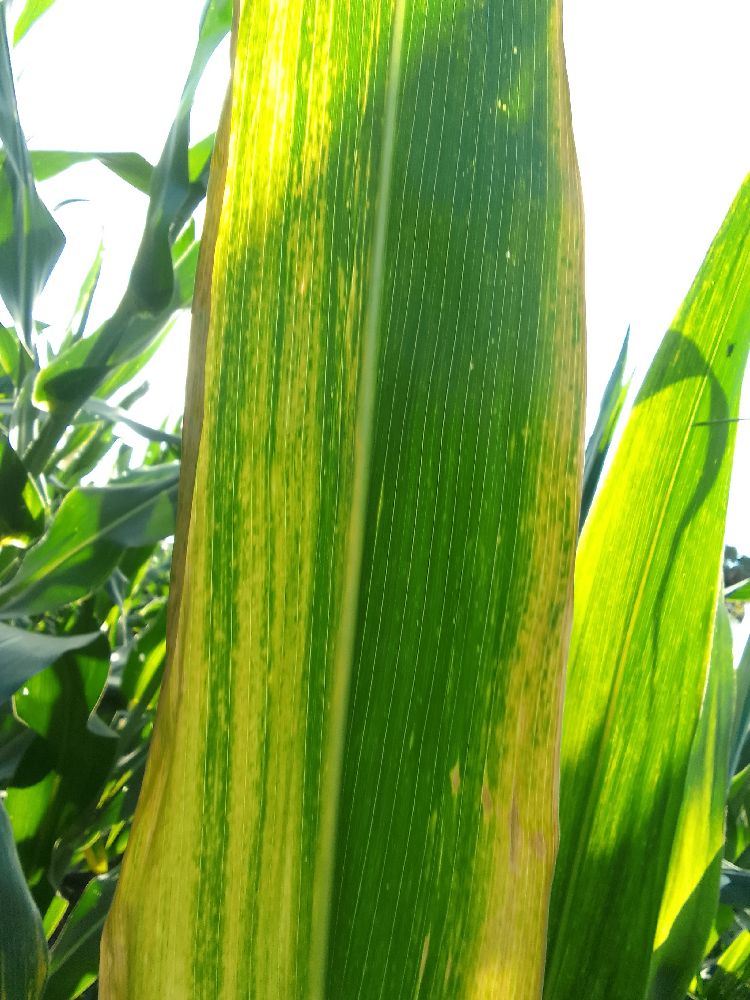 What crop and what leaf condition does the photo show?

maize, maize lethal necrosis
